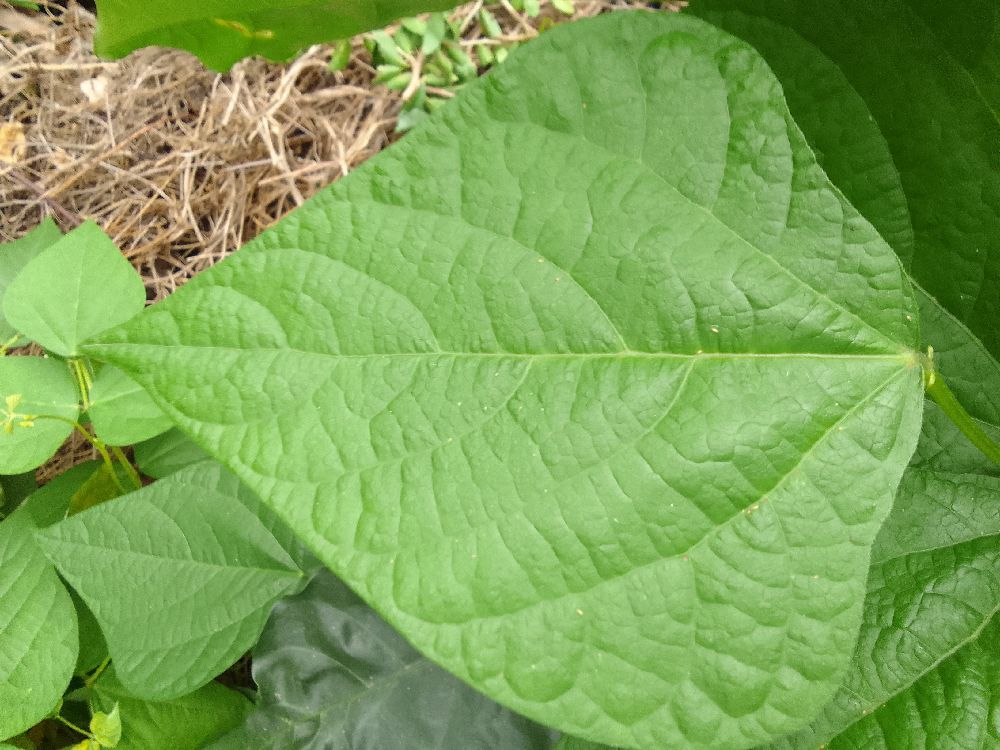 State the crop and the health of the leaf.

common bean, healthy
